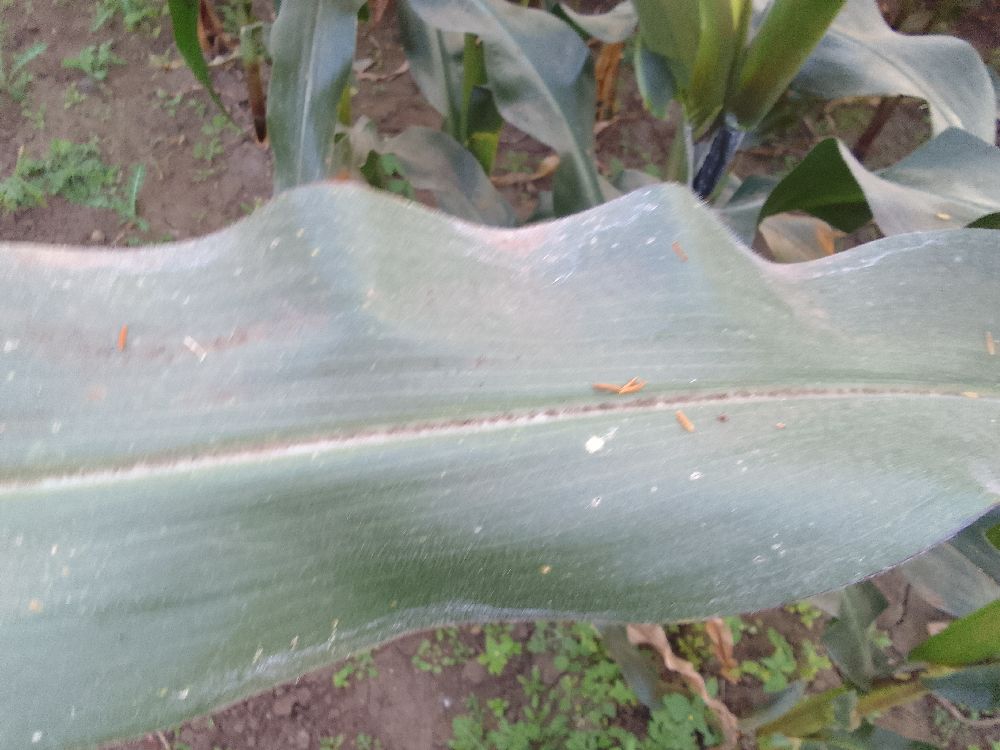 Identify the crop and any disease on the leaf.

maize, healthy
